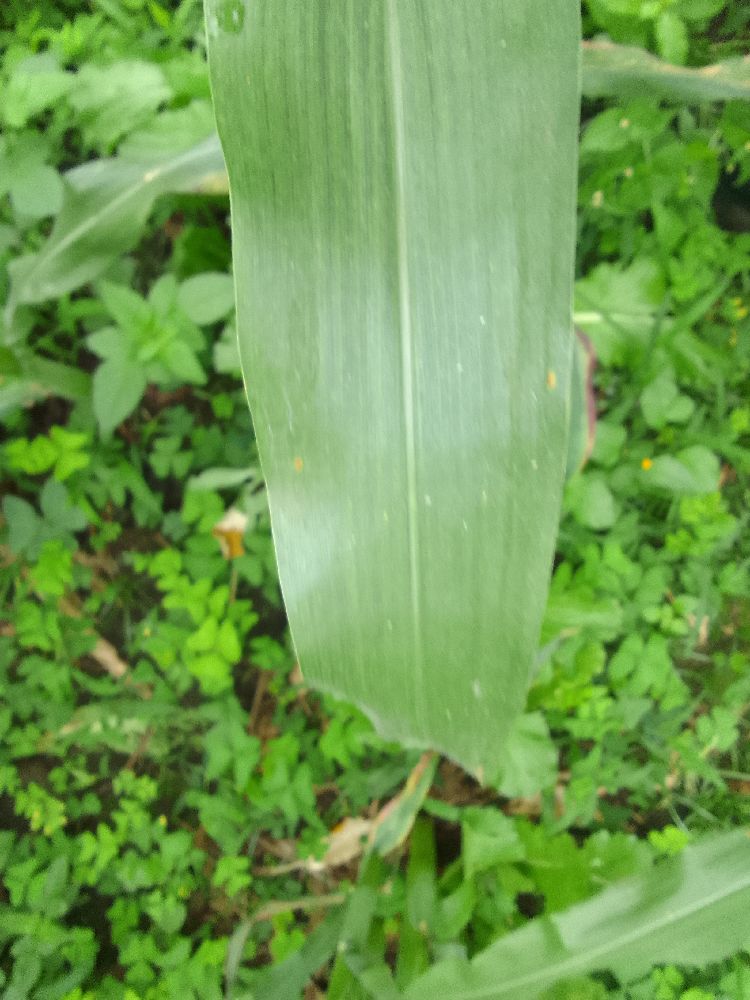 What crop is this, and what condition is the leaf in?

maize, healthy
